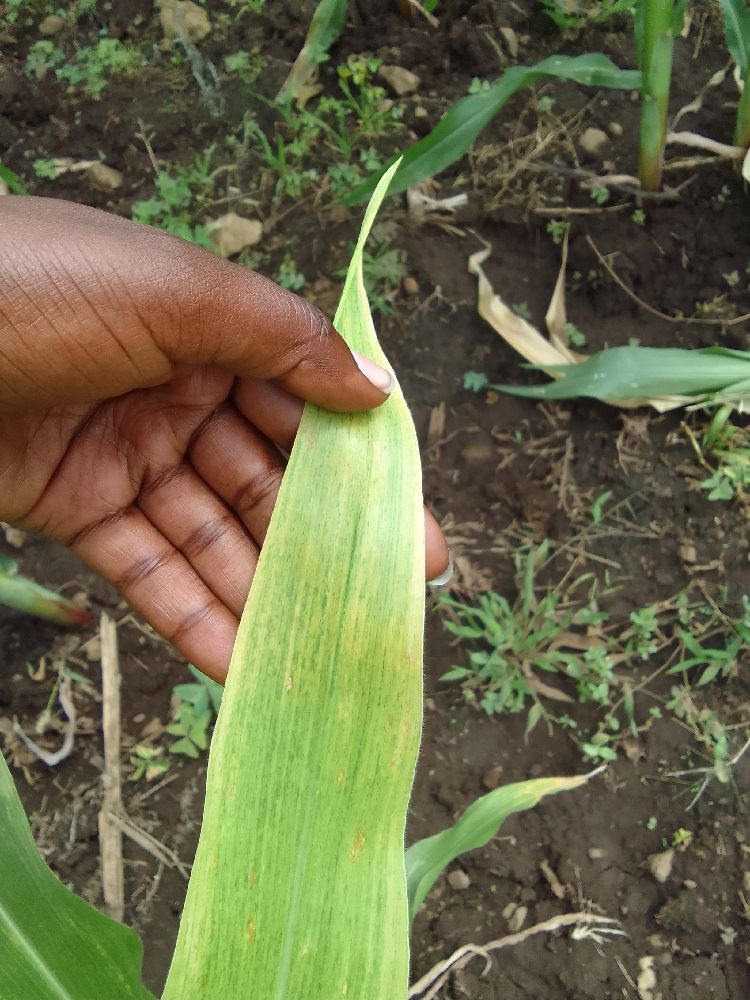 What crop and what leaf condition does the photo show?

maize, maize lethal necrosis
